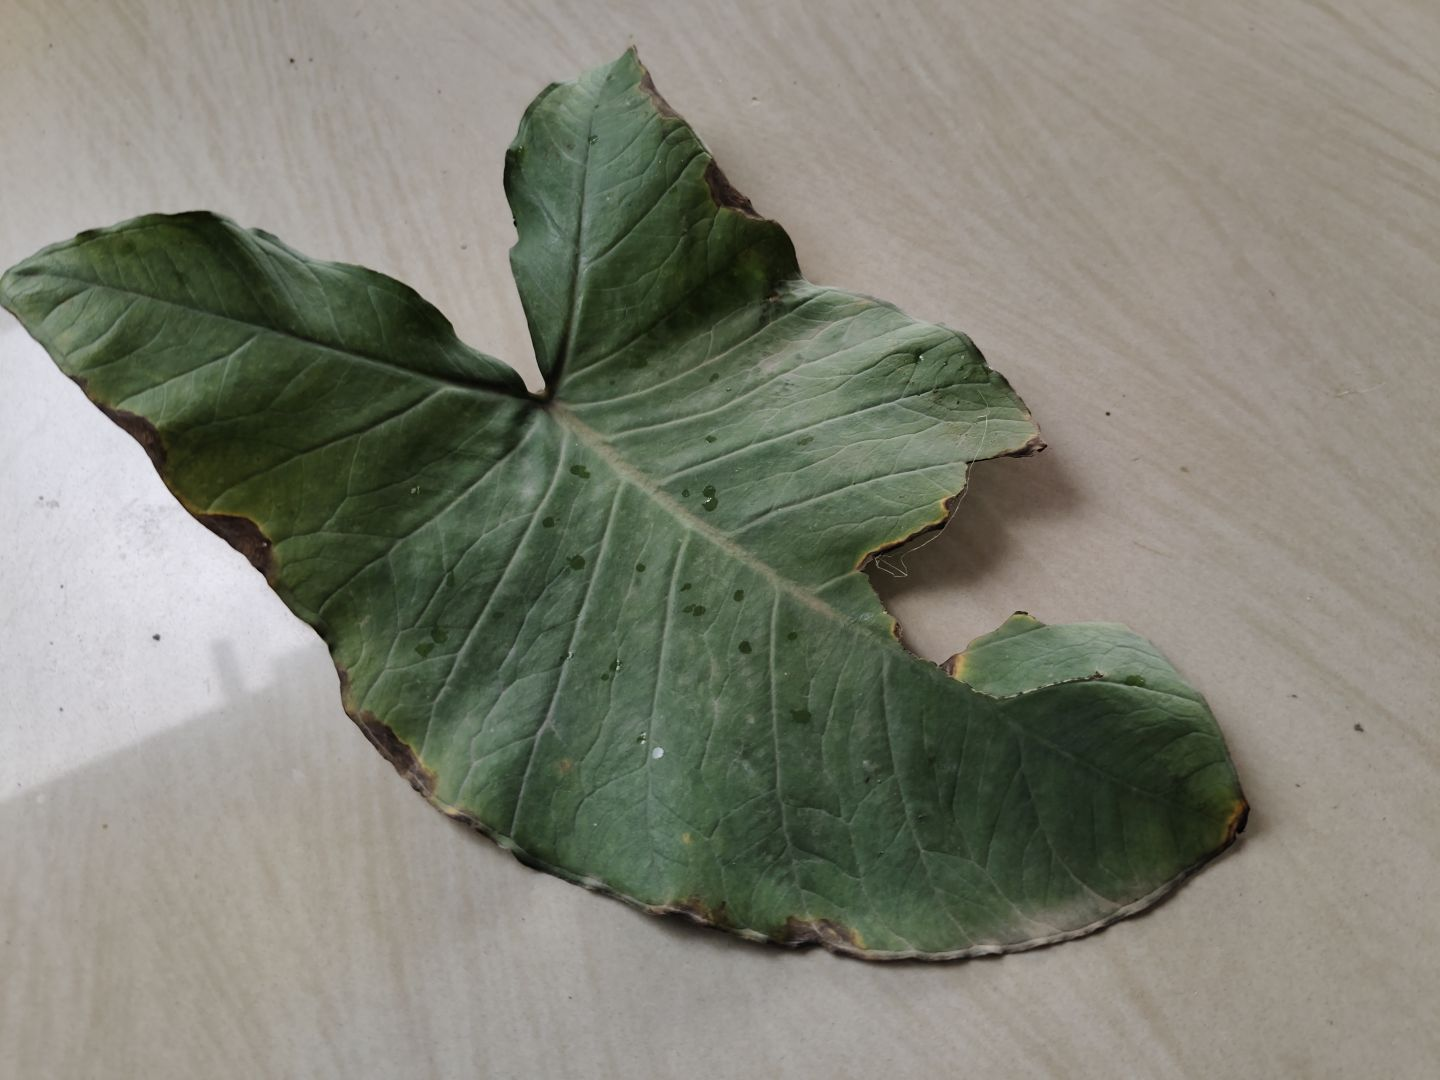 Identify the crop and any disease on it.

taro, leaf blight
